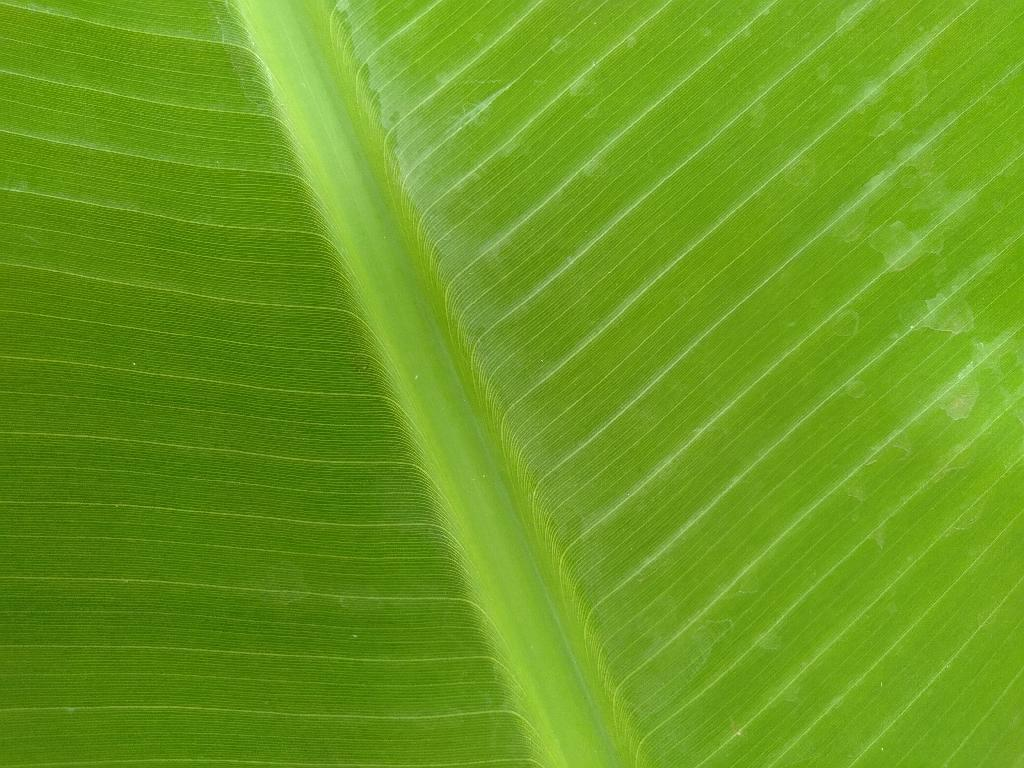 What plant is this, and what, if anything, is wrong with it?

banana, healthy
